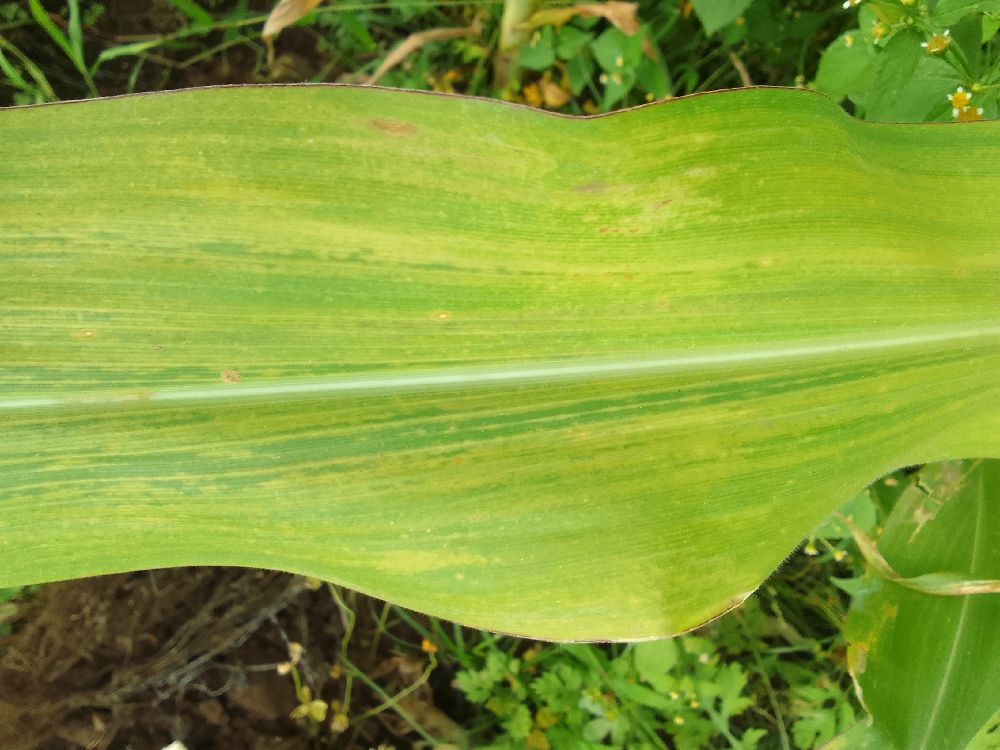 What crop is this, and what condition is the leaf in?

maize, maize lethal necrosis
